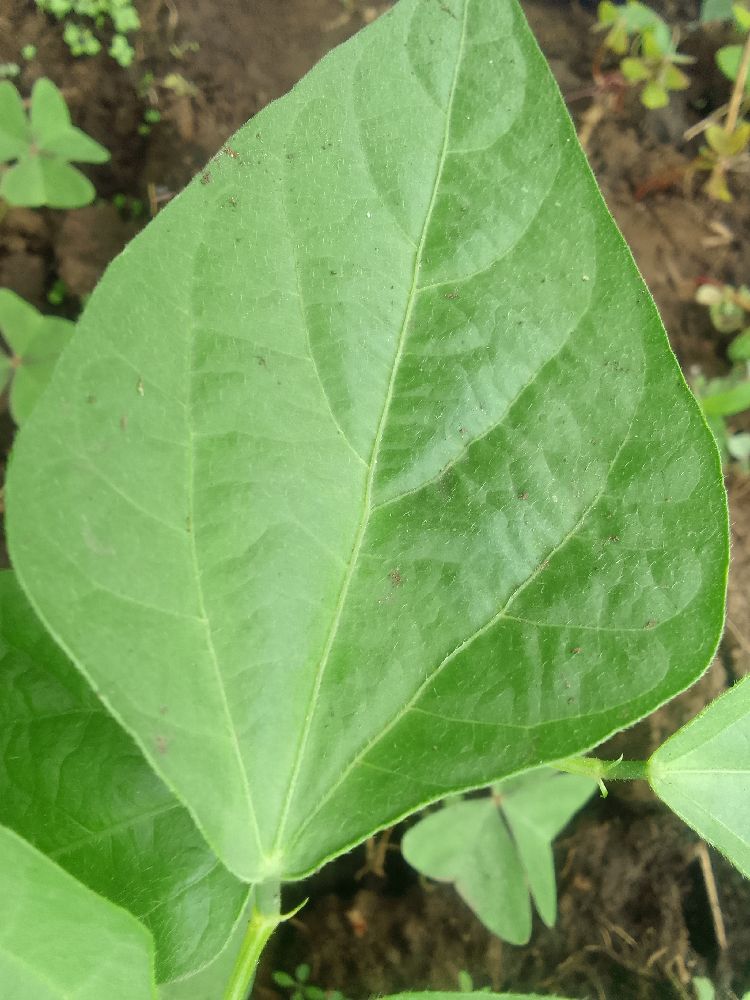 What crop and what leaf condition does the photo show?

common bean, healthy
